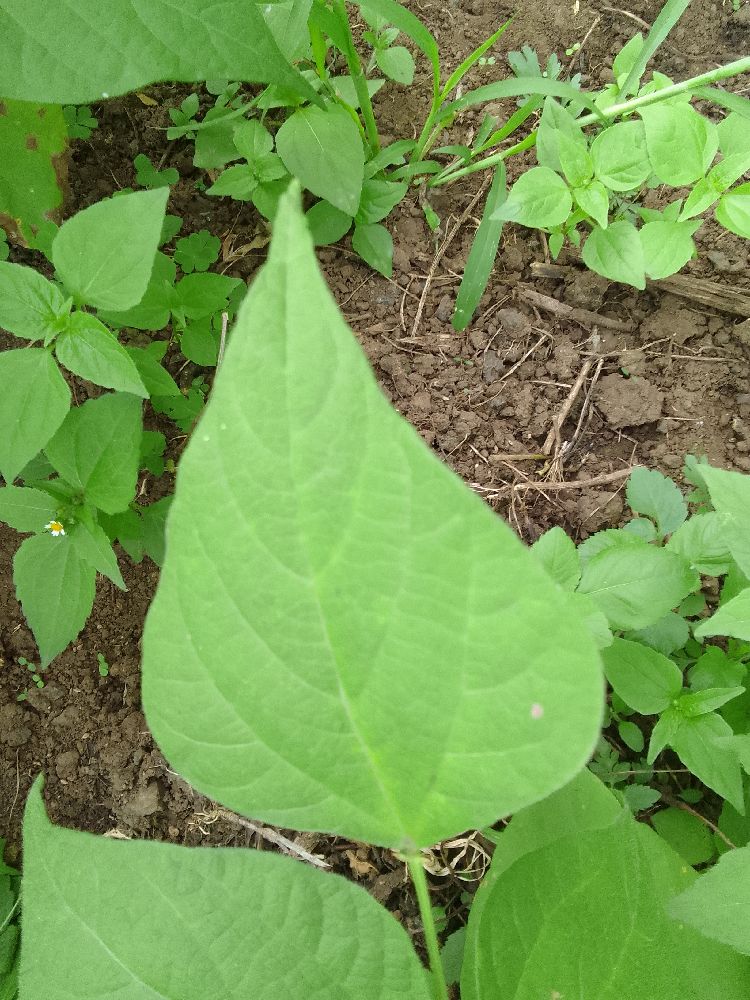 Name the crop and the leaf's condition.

common bean, healthy
